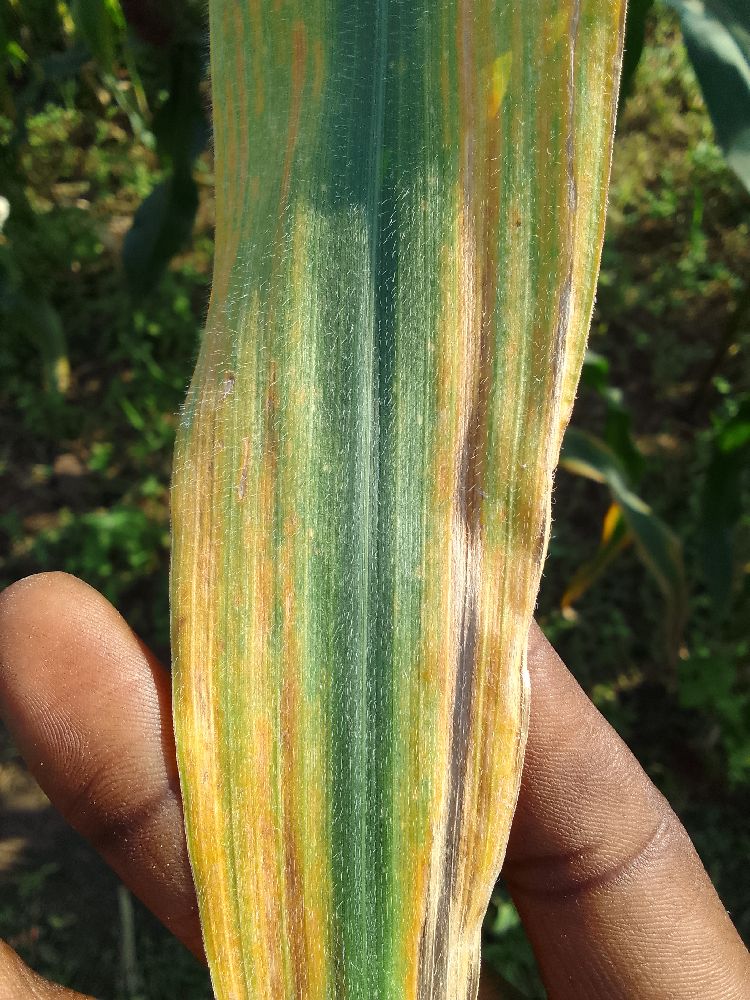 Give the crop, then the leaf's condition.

maize, maize lethal necrosis
